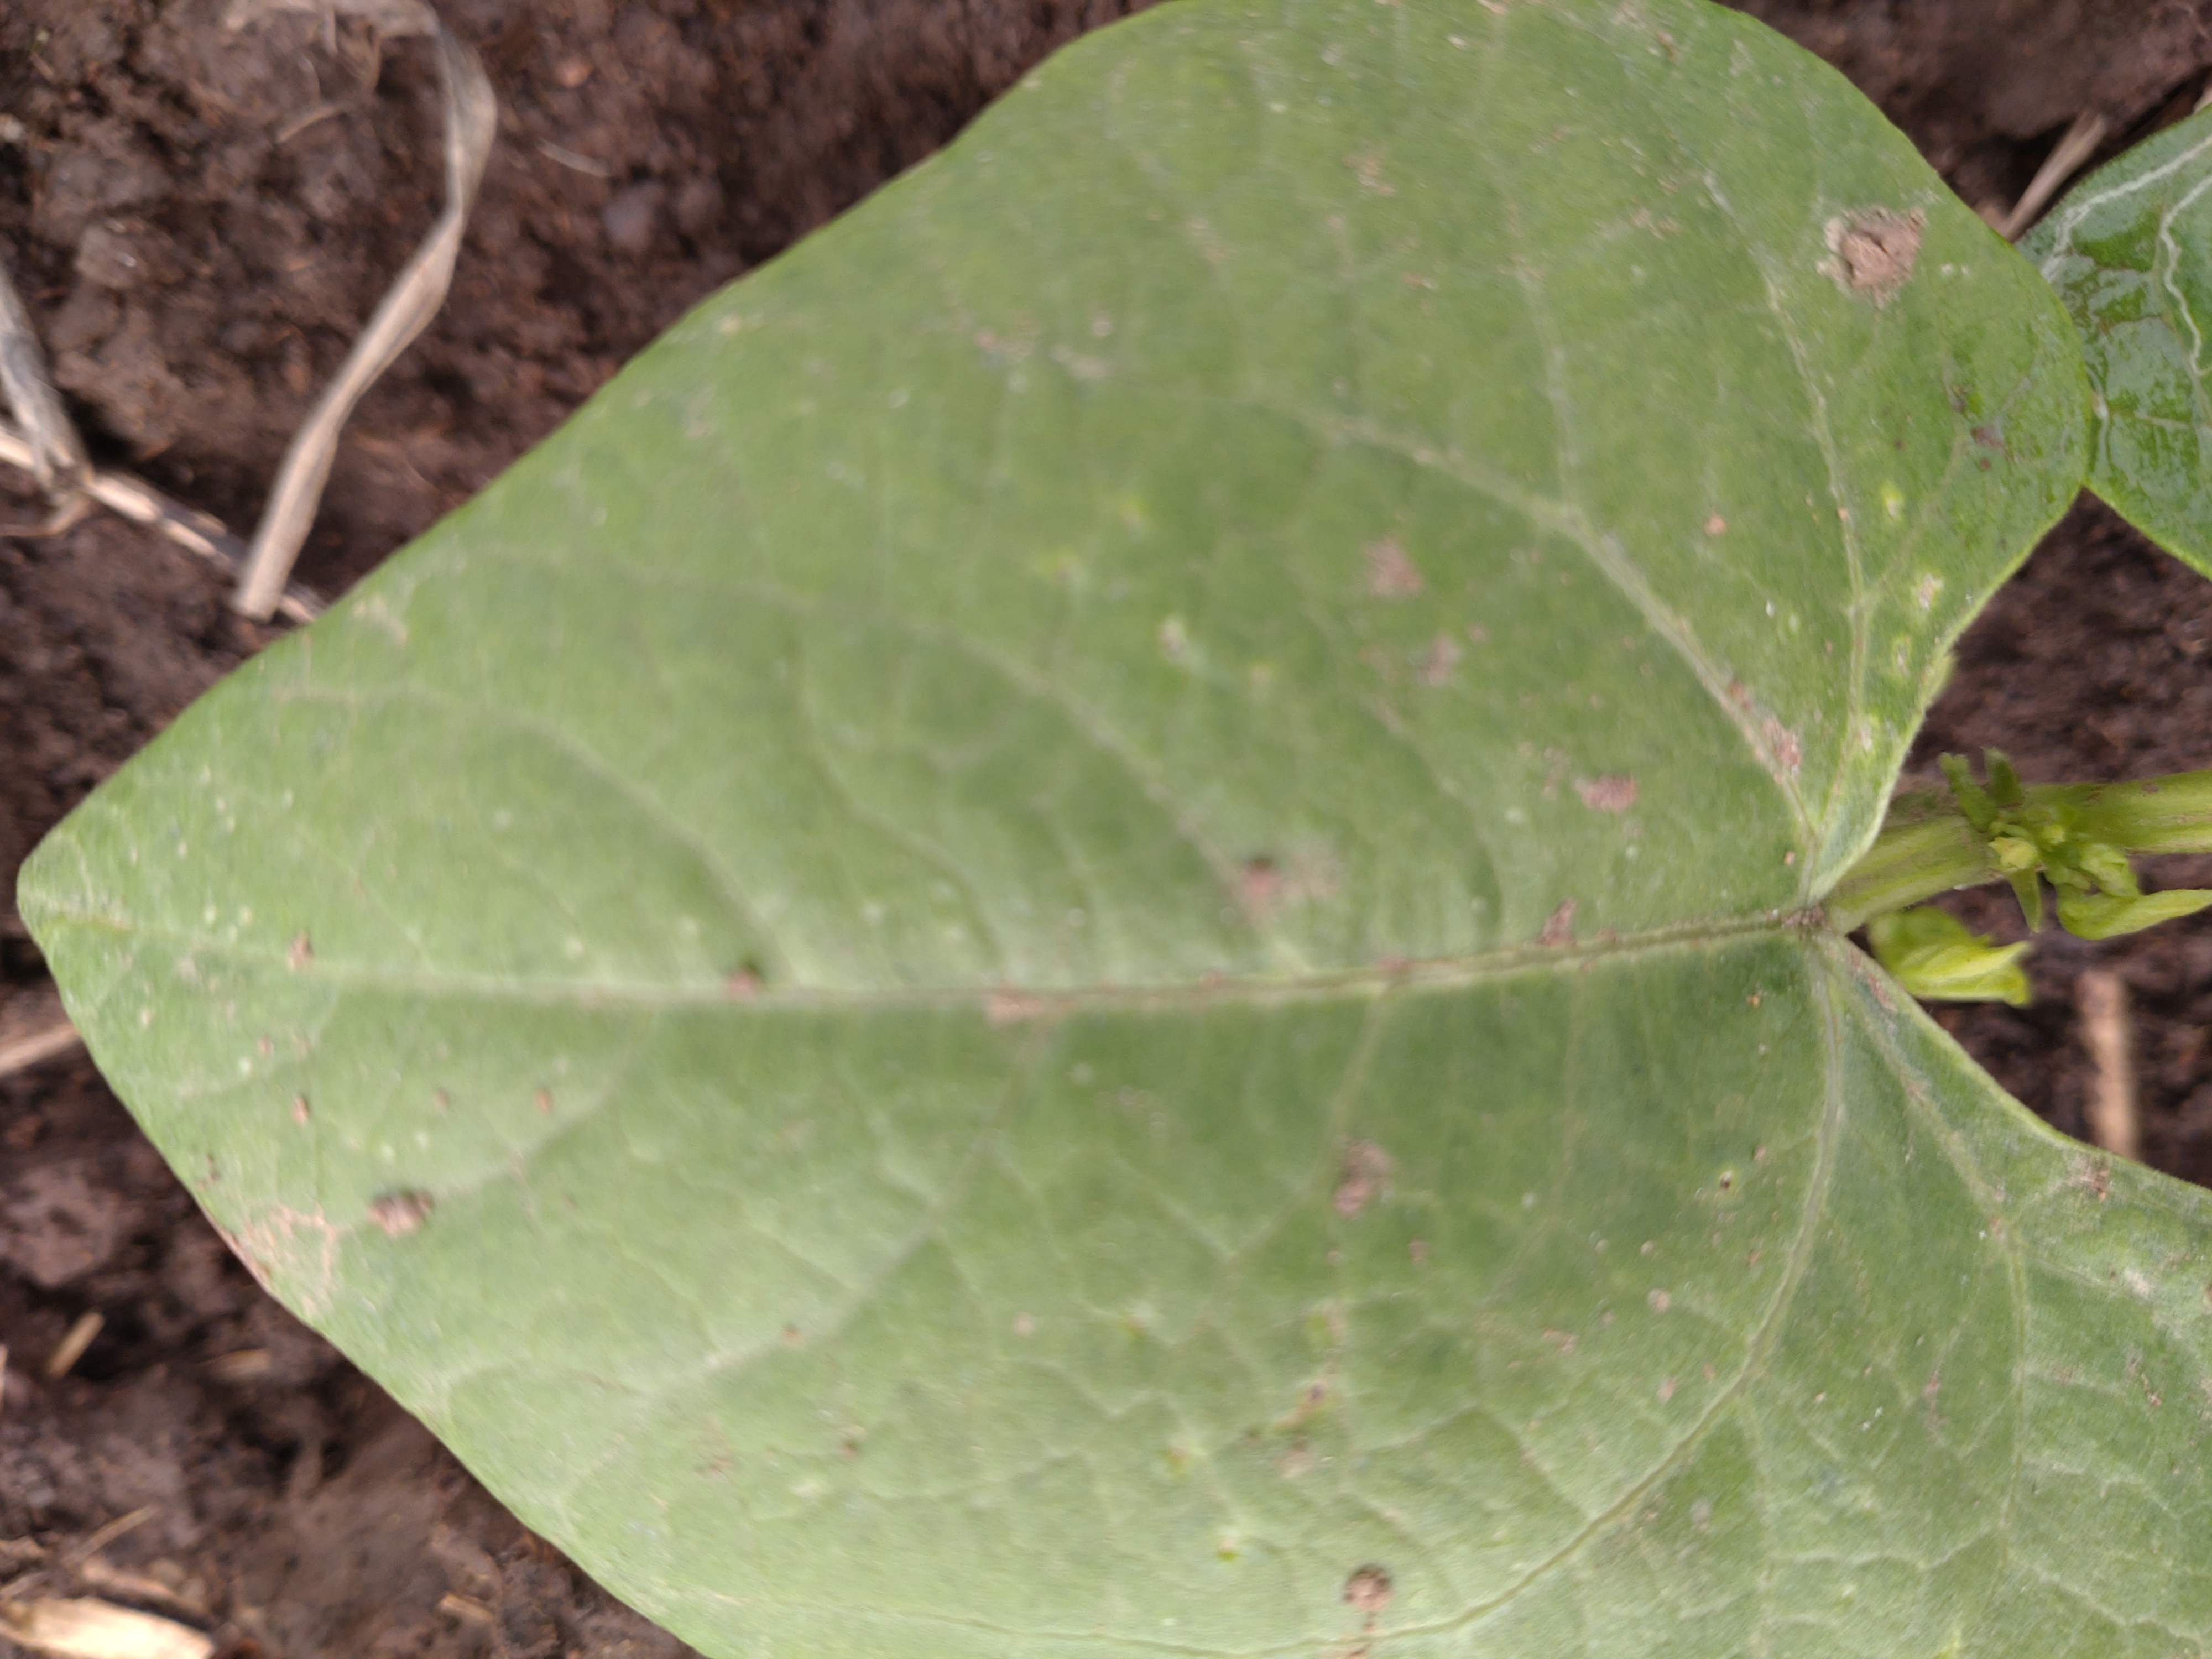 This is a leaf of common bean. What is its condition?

healthy
